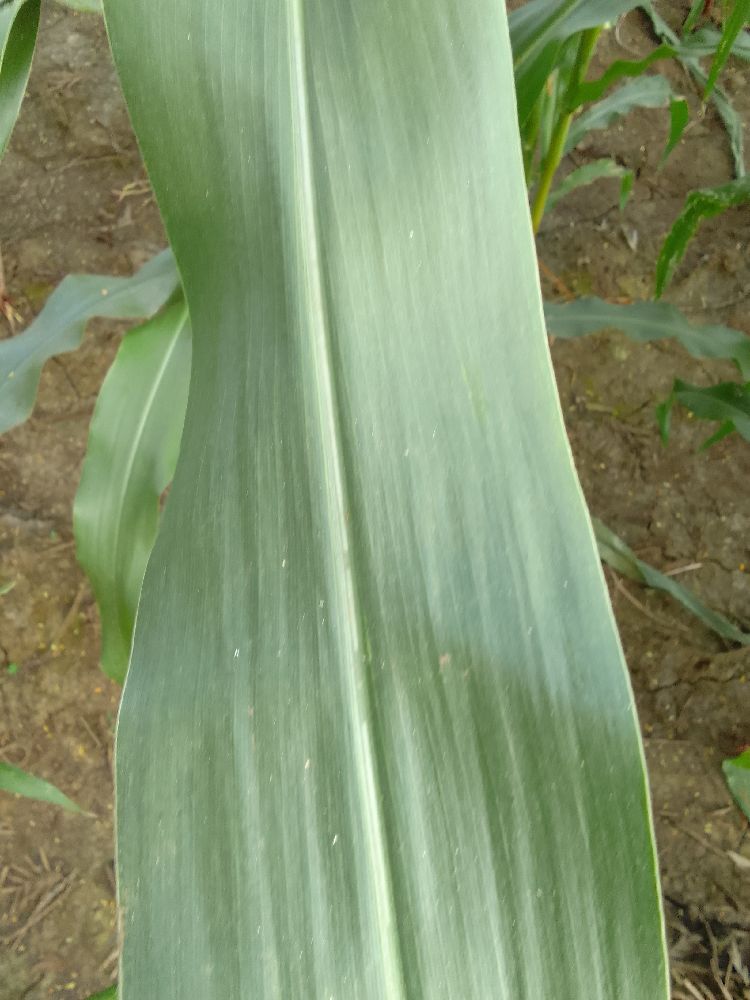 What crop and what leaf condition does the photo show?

maize, healthy
